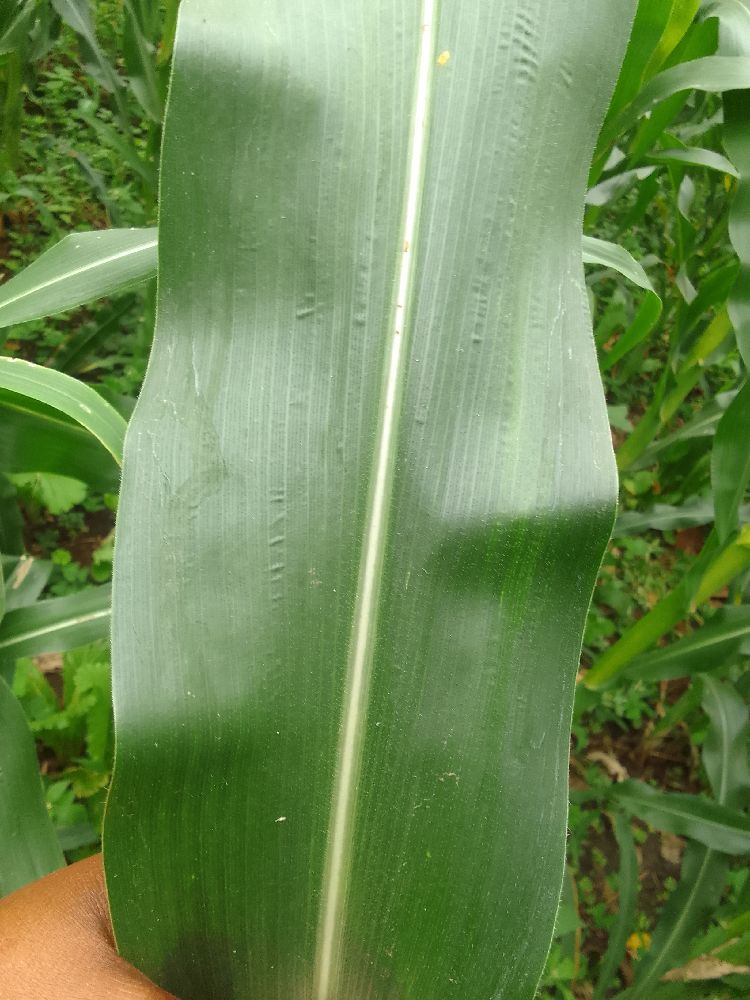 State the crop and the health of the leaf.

maize, healthy
